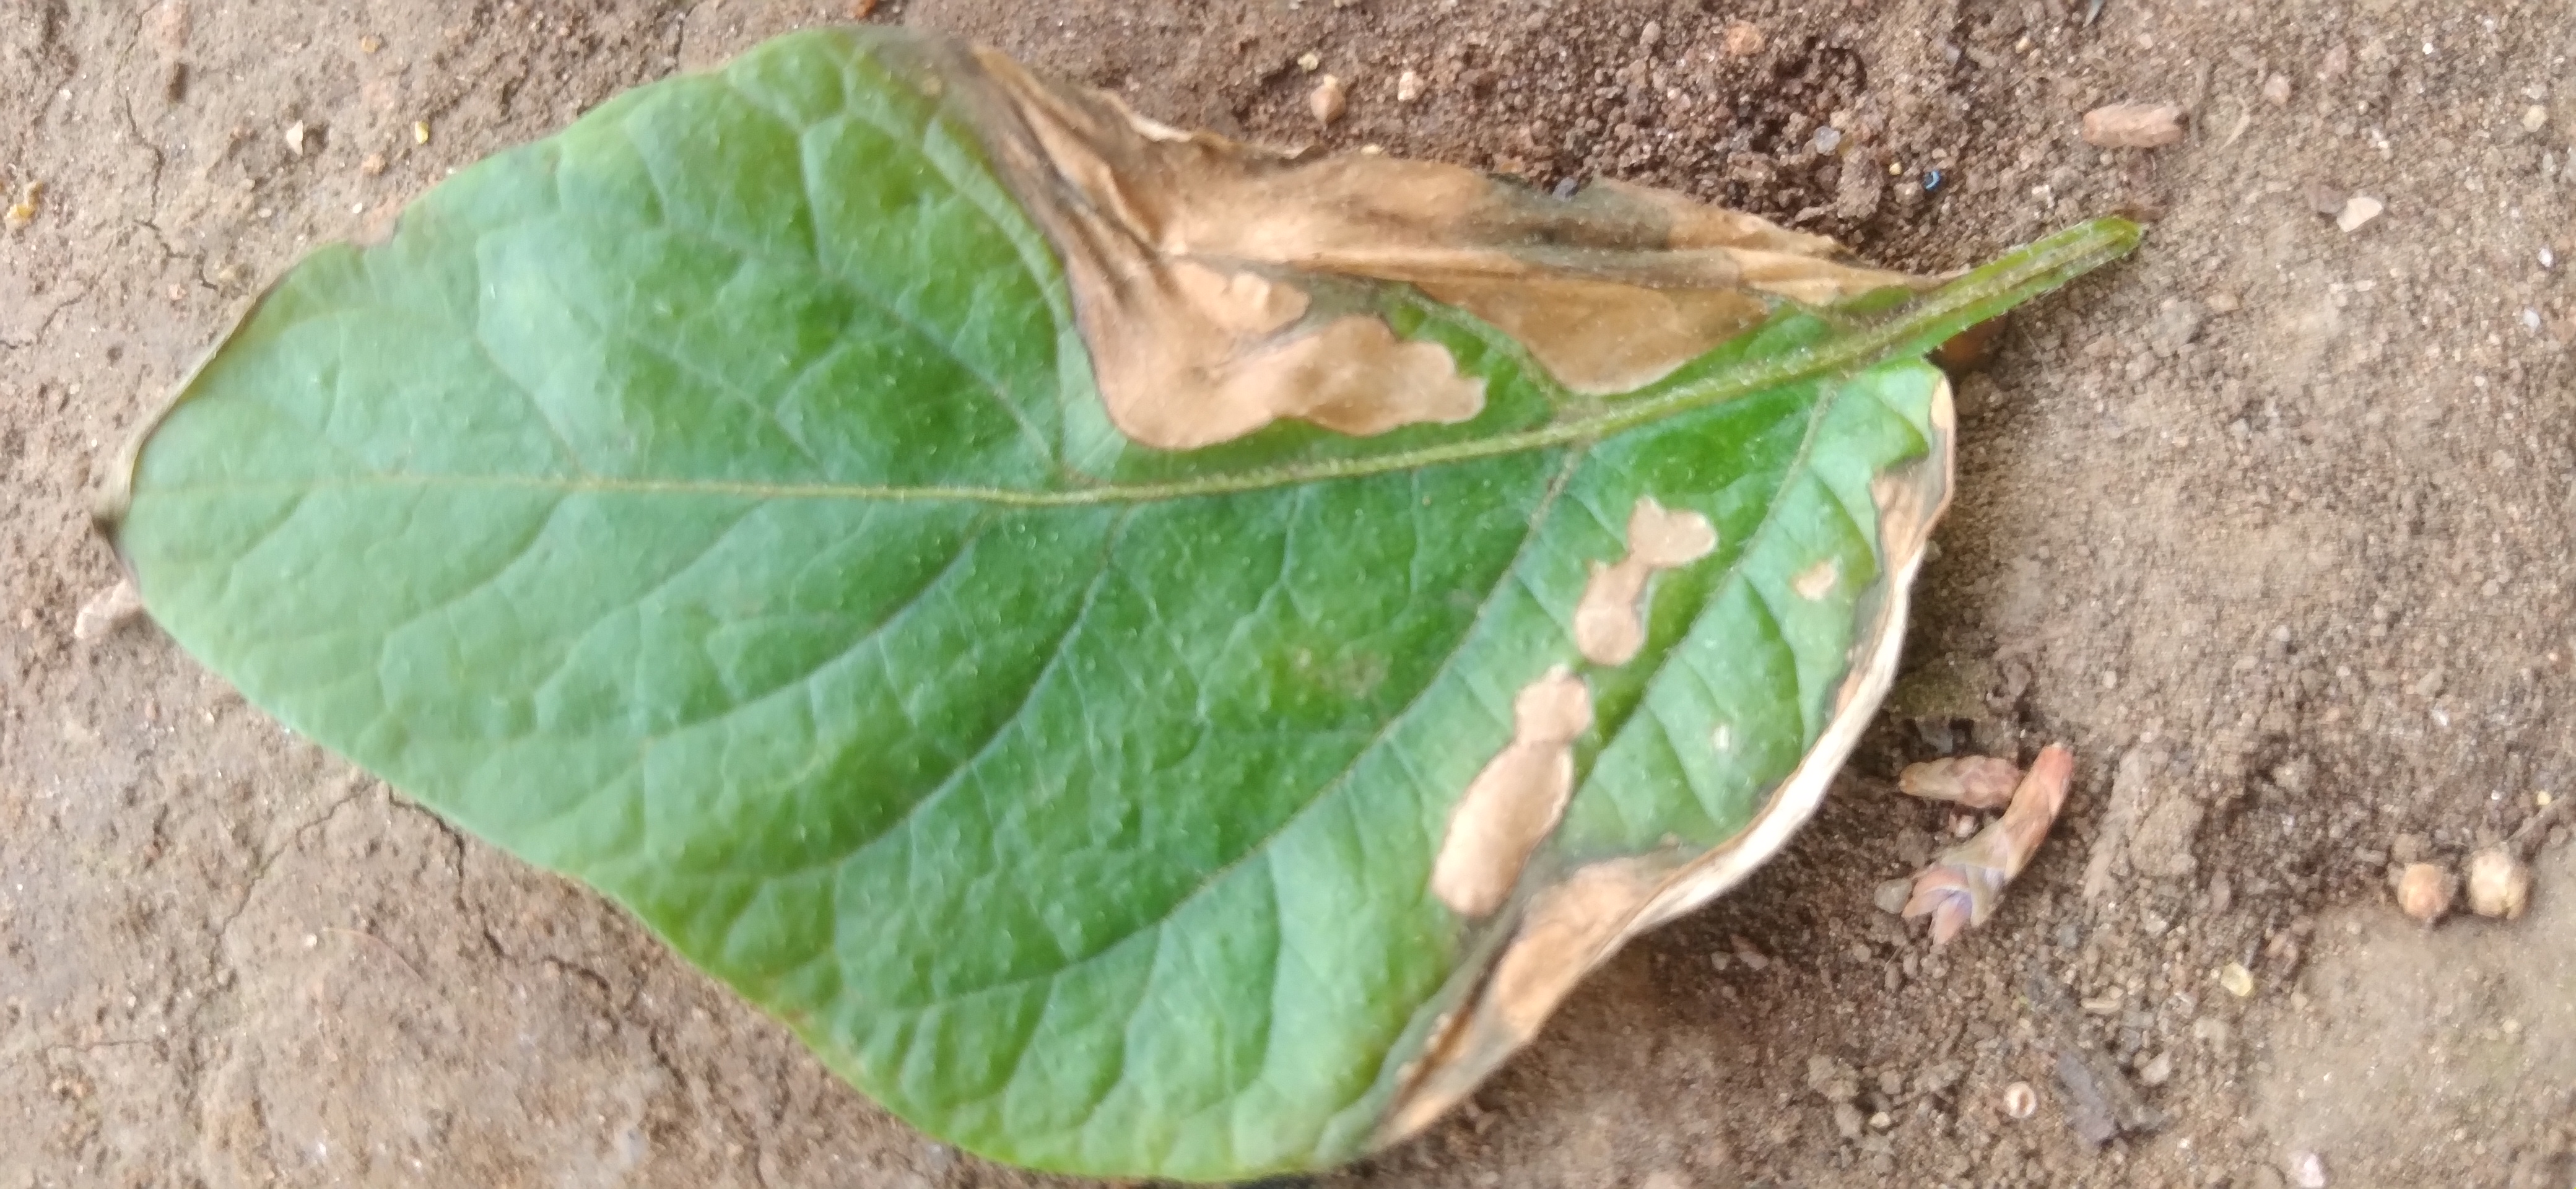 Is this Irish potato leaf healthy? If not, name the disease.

early blight
